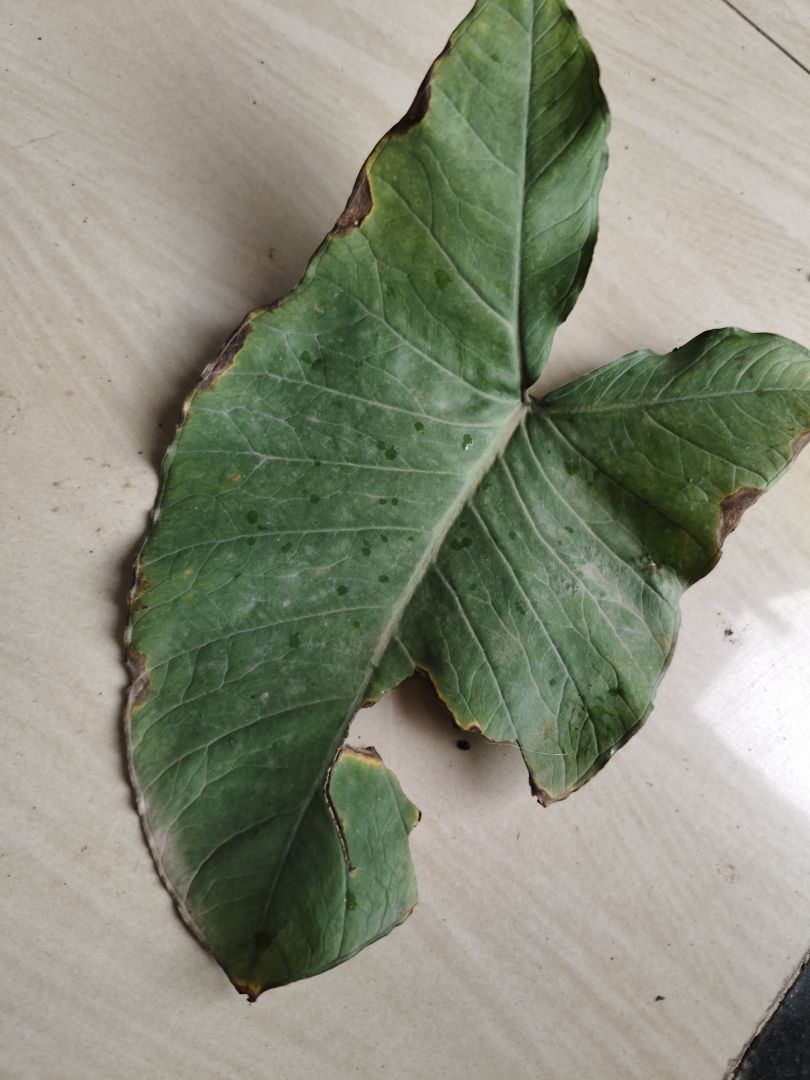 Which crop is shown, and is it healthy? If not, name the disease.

taro, leaf blight
